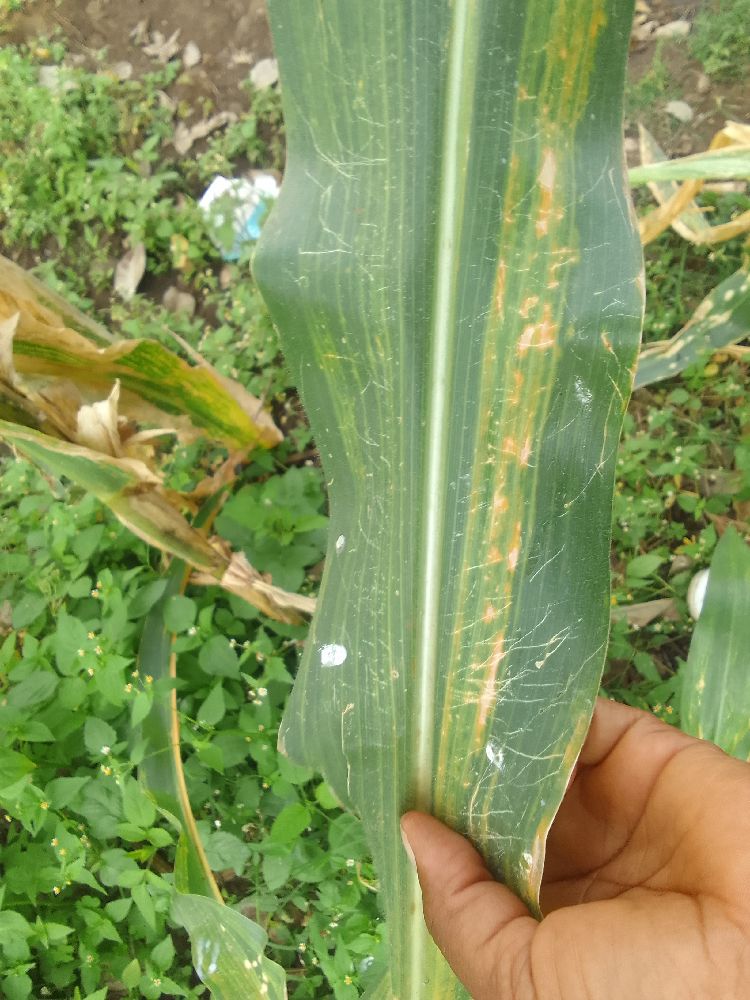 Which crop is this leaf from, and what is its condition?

maize, maize lethal necrosis
